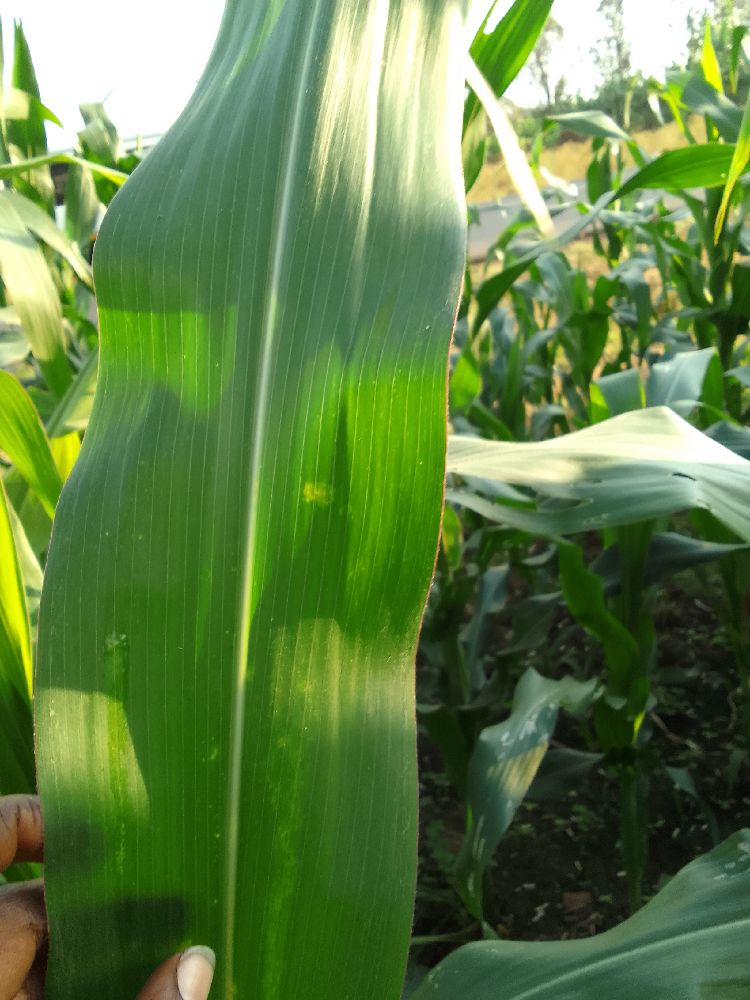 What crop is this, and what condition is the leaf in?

maize, healthy
